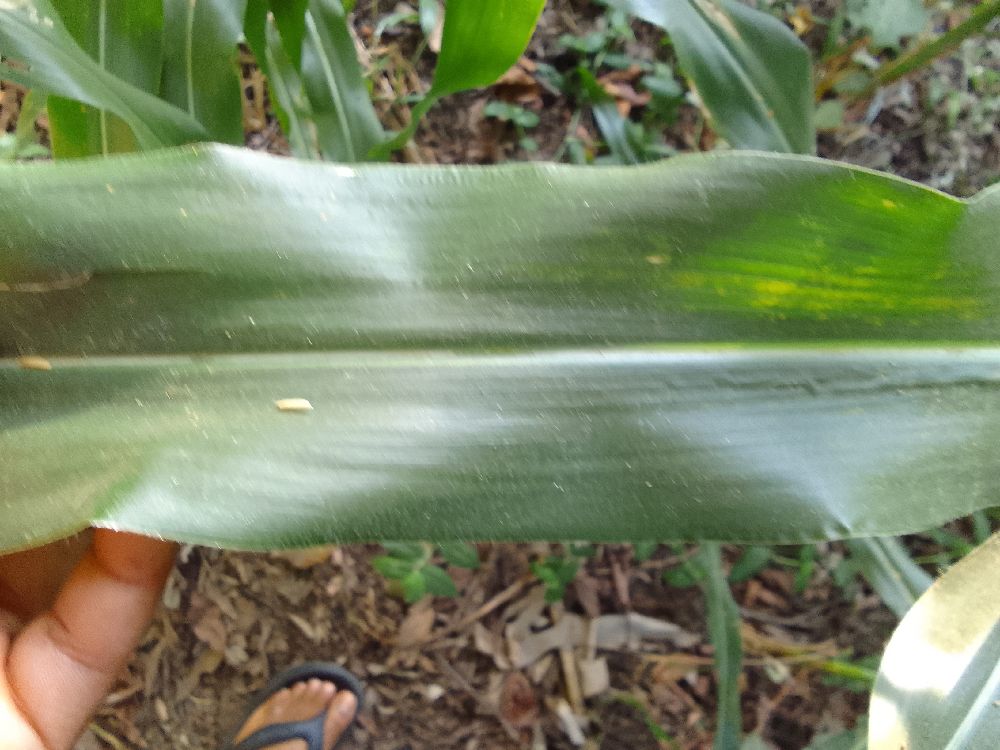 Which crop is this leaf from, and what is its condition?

maize, healthy
